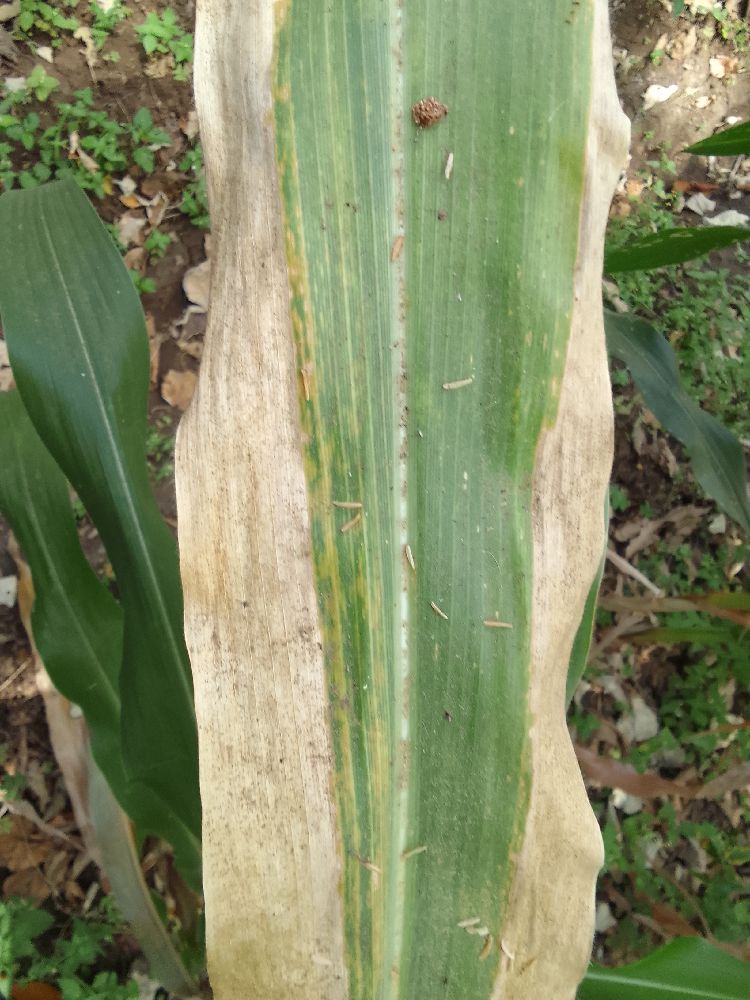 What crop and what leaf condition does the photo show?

maize, maize lethal necrosis
